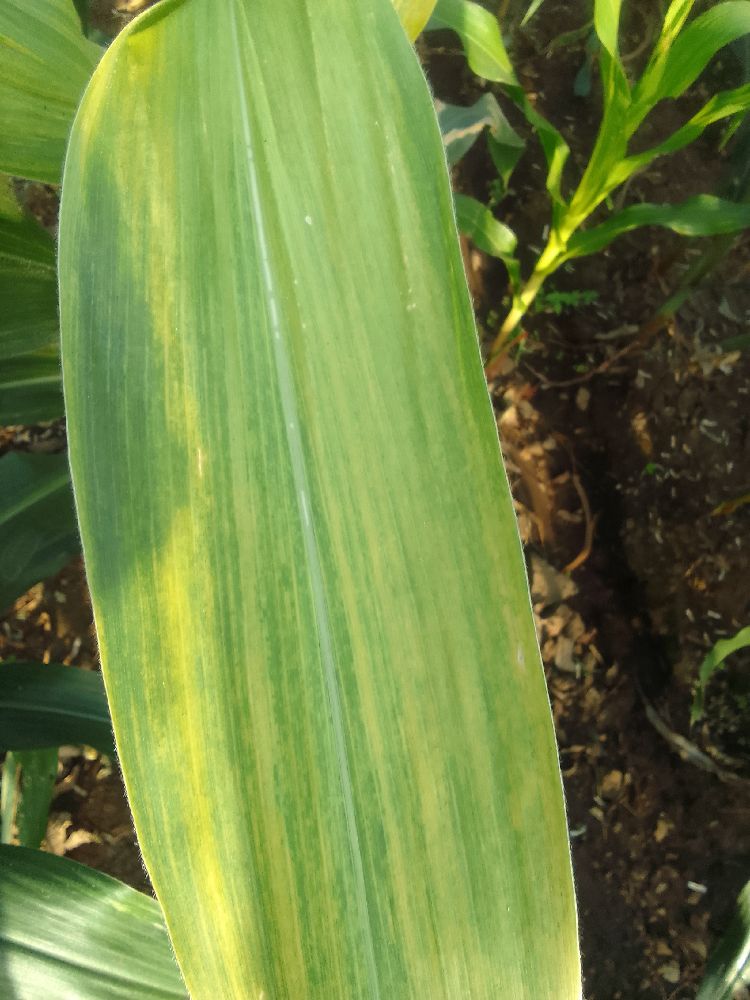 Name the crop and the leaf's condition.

maize, maize lethal necrosis
